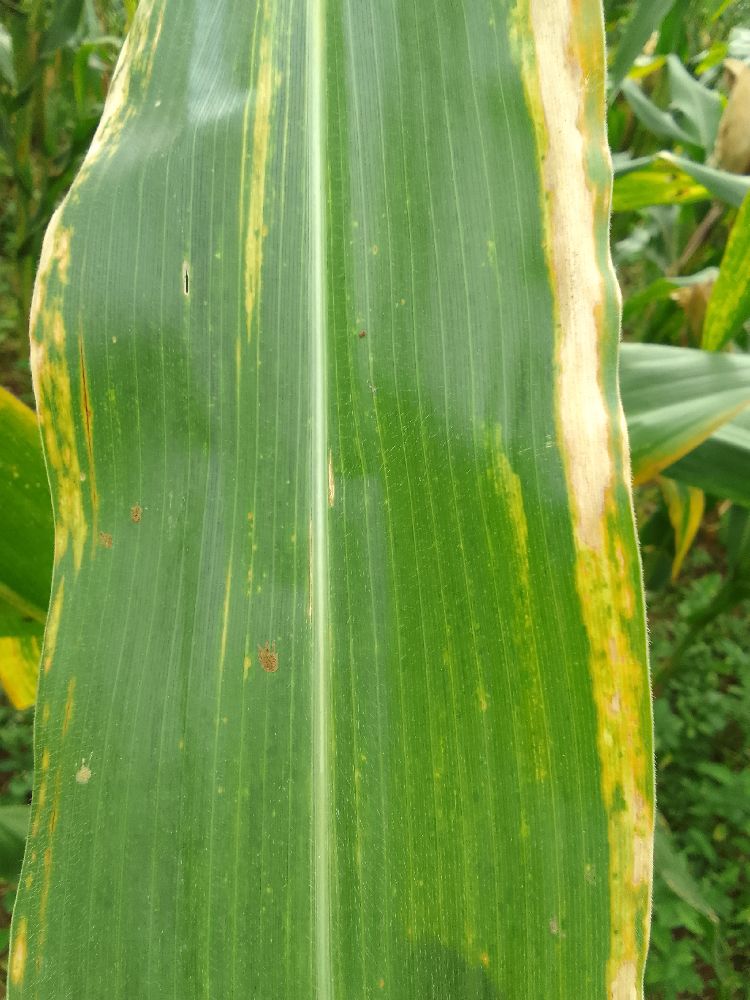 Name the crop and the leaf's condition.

maize, maize lethal necrosis
